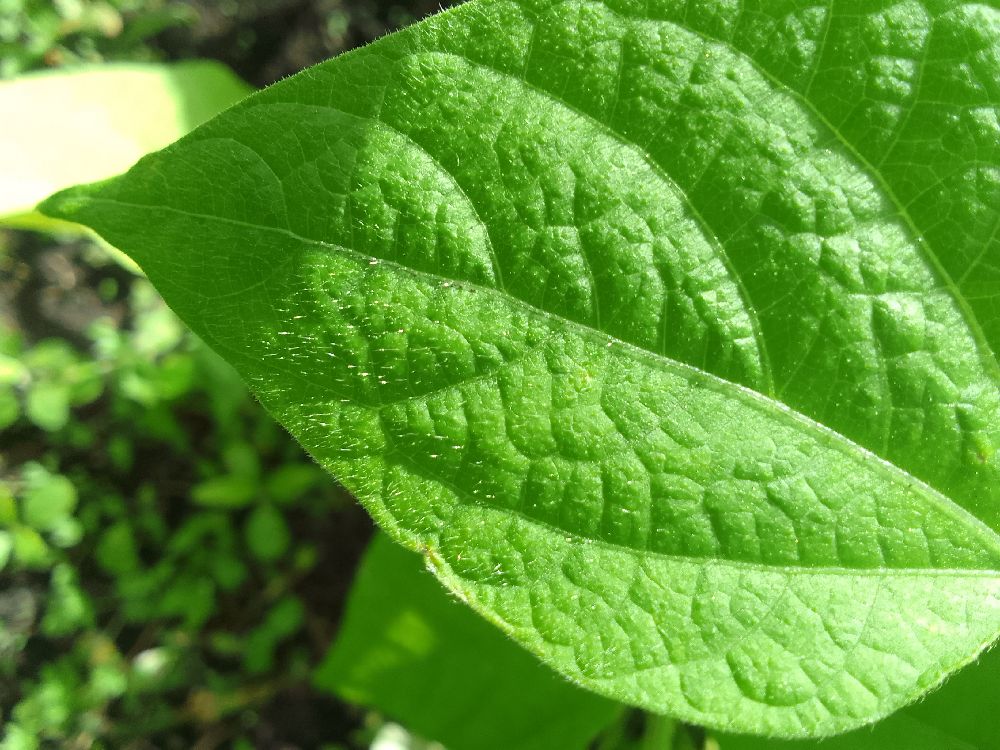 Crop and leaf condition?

common bean, healthy
